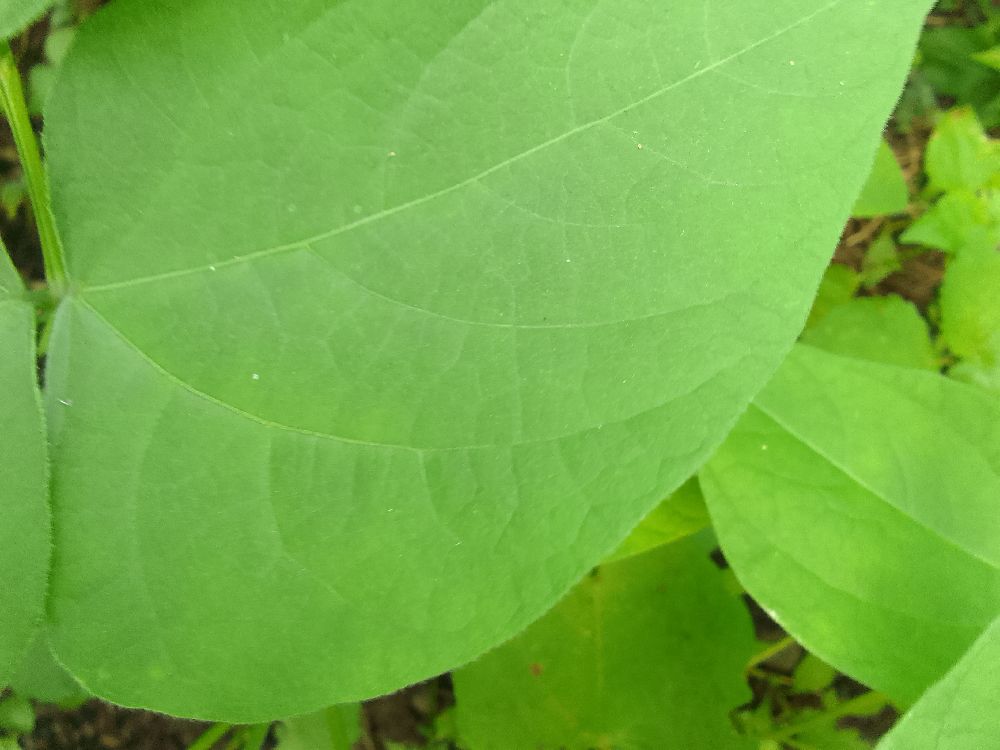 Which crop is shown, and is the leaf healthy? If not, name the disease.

common bean, healthy
